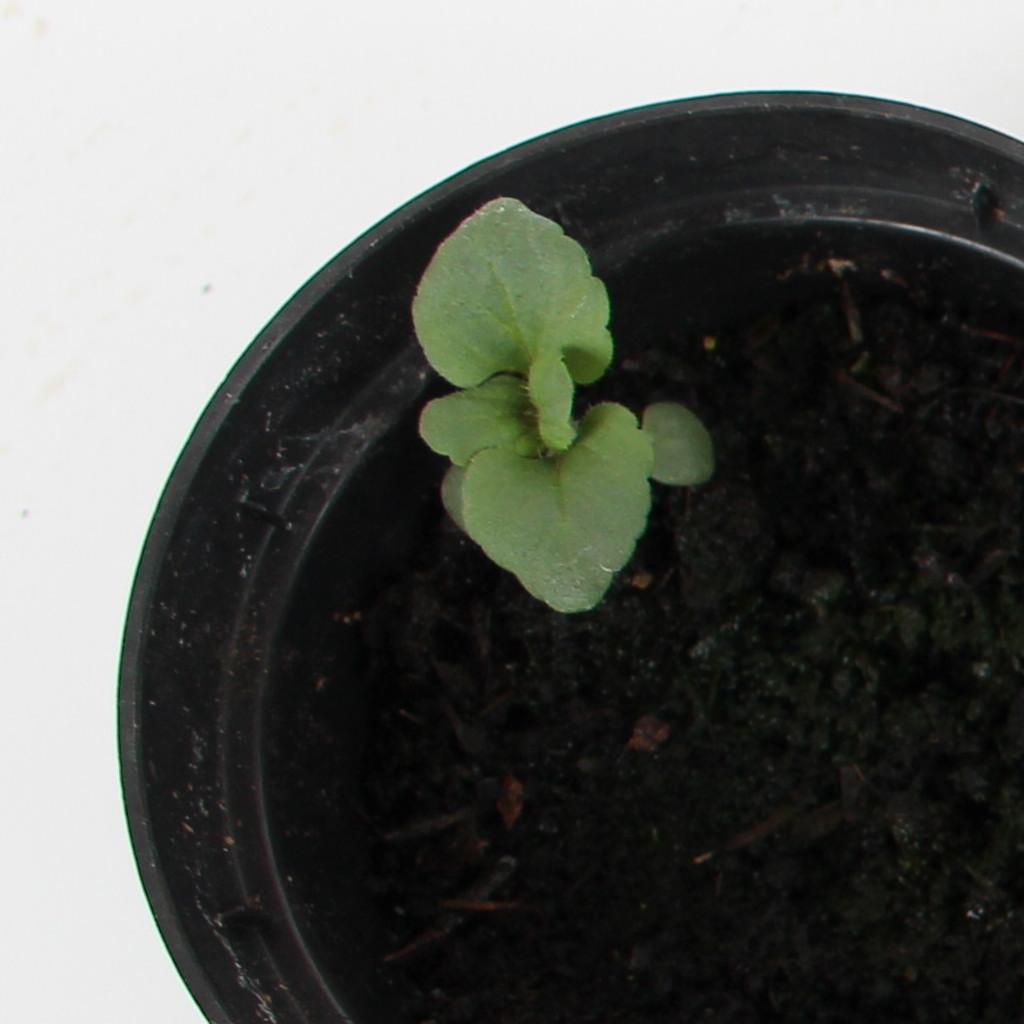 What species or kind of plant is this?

Veronica persica
